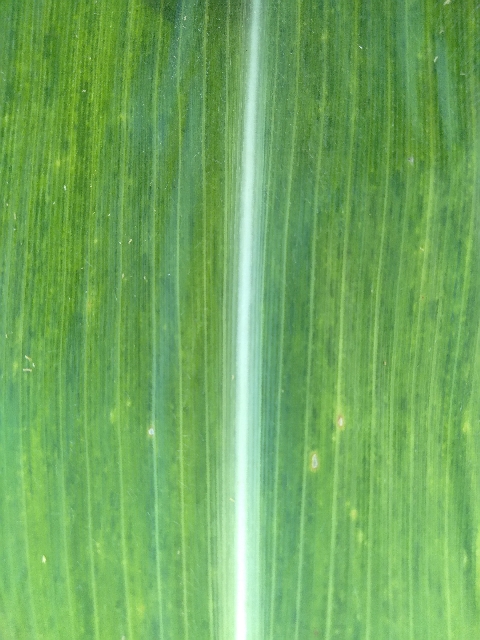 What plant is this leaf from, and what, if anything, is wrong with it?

maize, maize lethal necrosis
